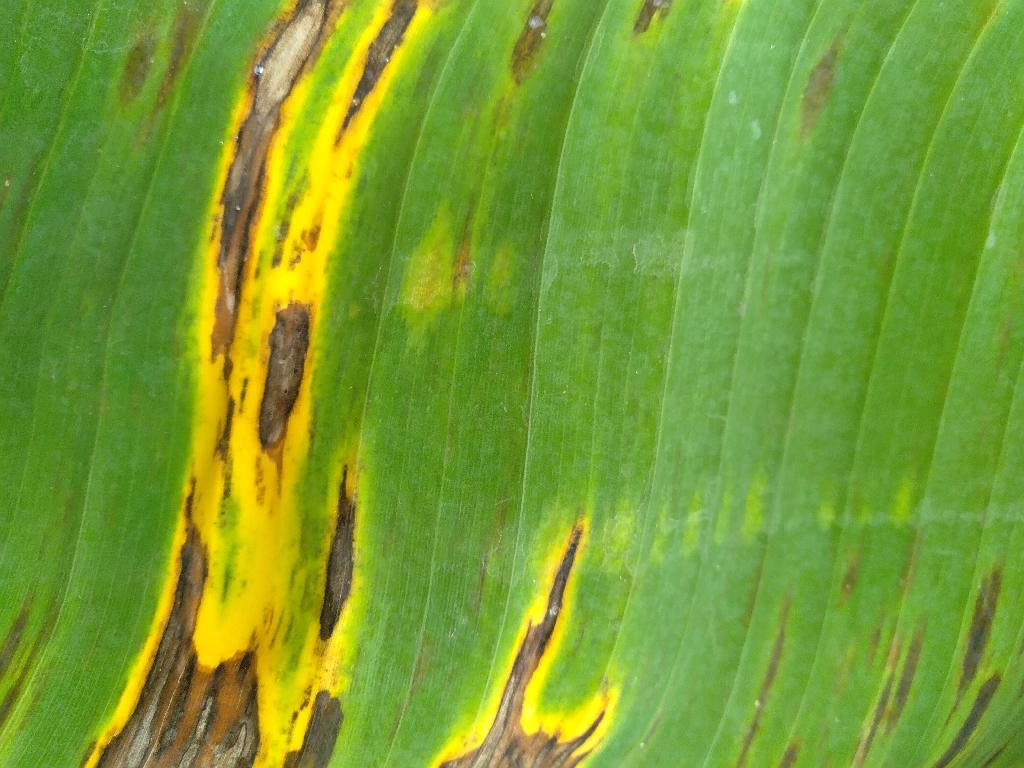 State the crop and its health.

banana, black sigatoka
